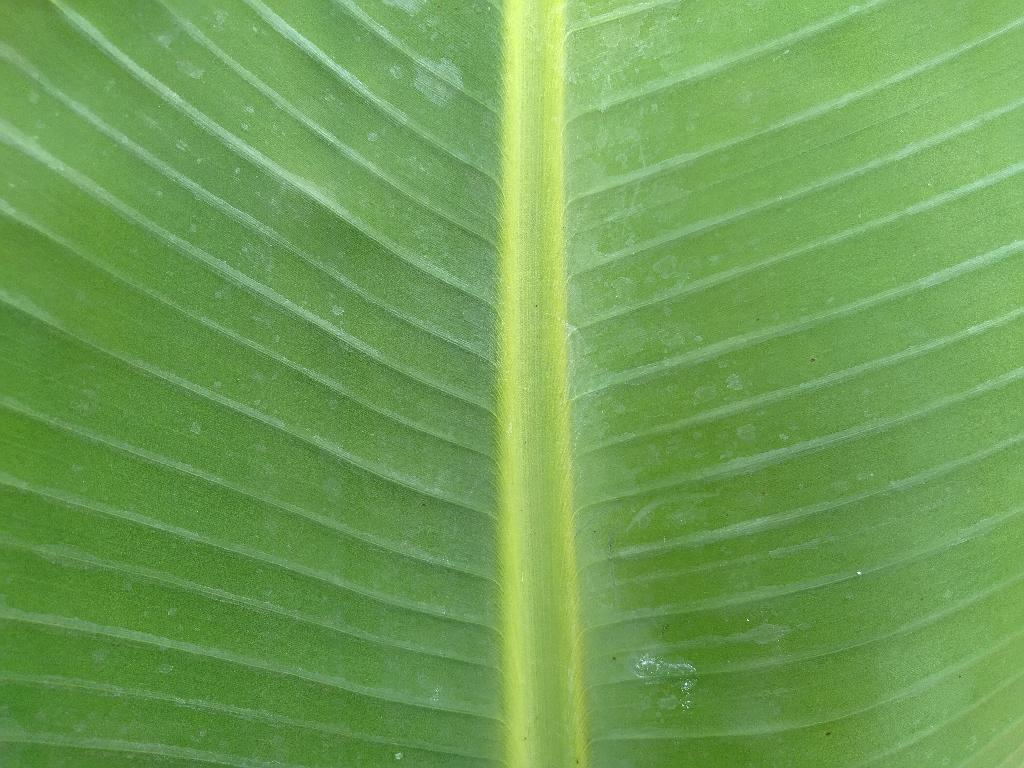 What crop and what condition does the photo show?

banana, healthy
